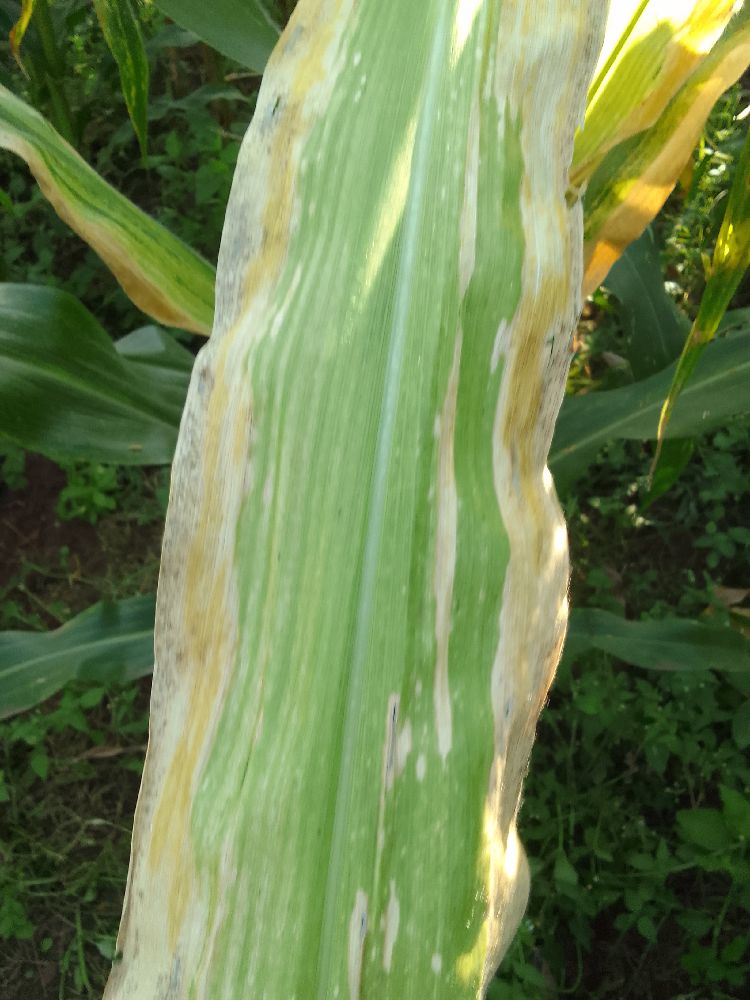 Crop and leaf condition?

maize, maize lethal necrosis
